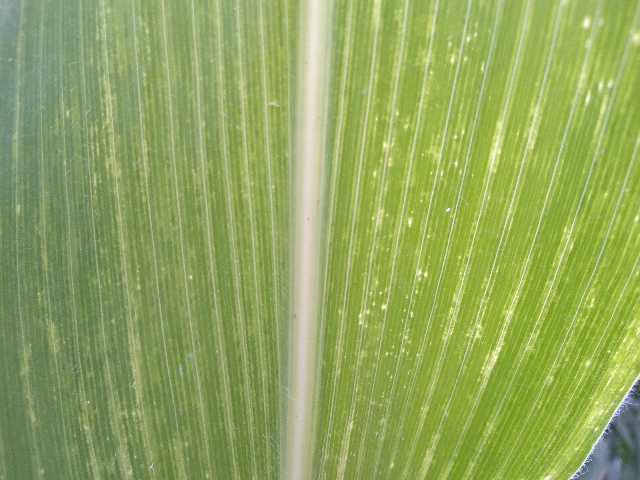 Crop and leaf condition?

maize, maize lethal necrosis
